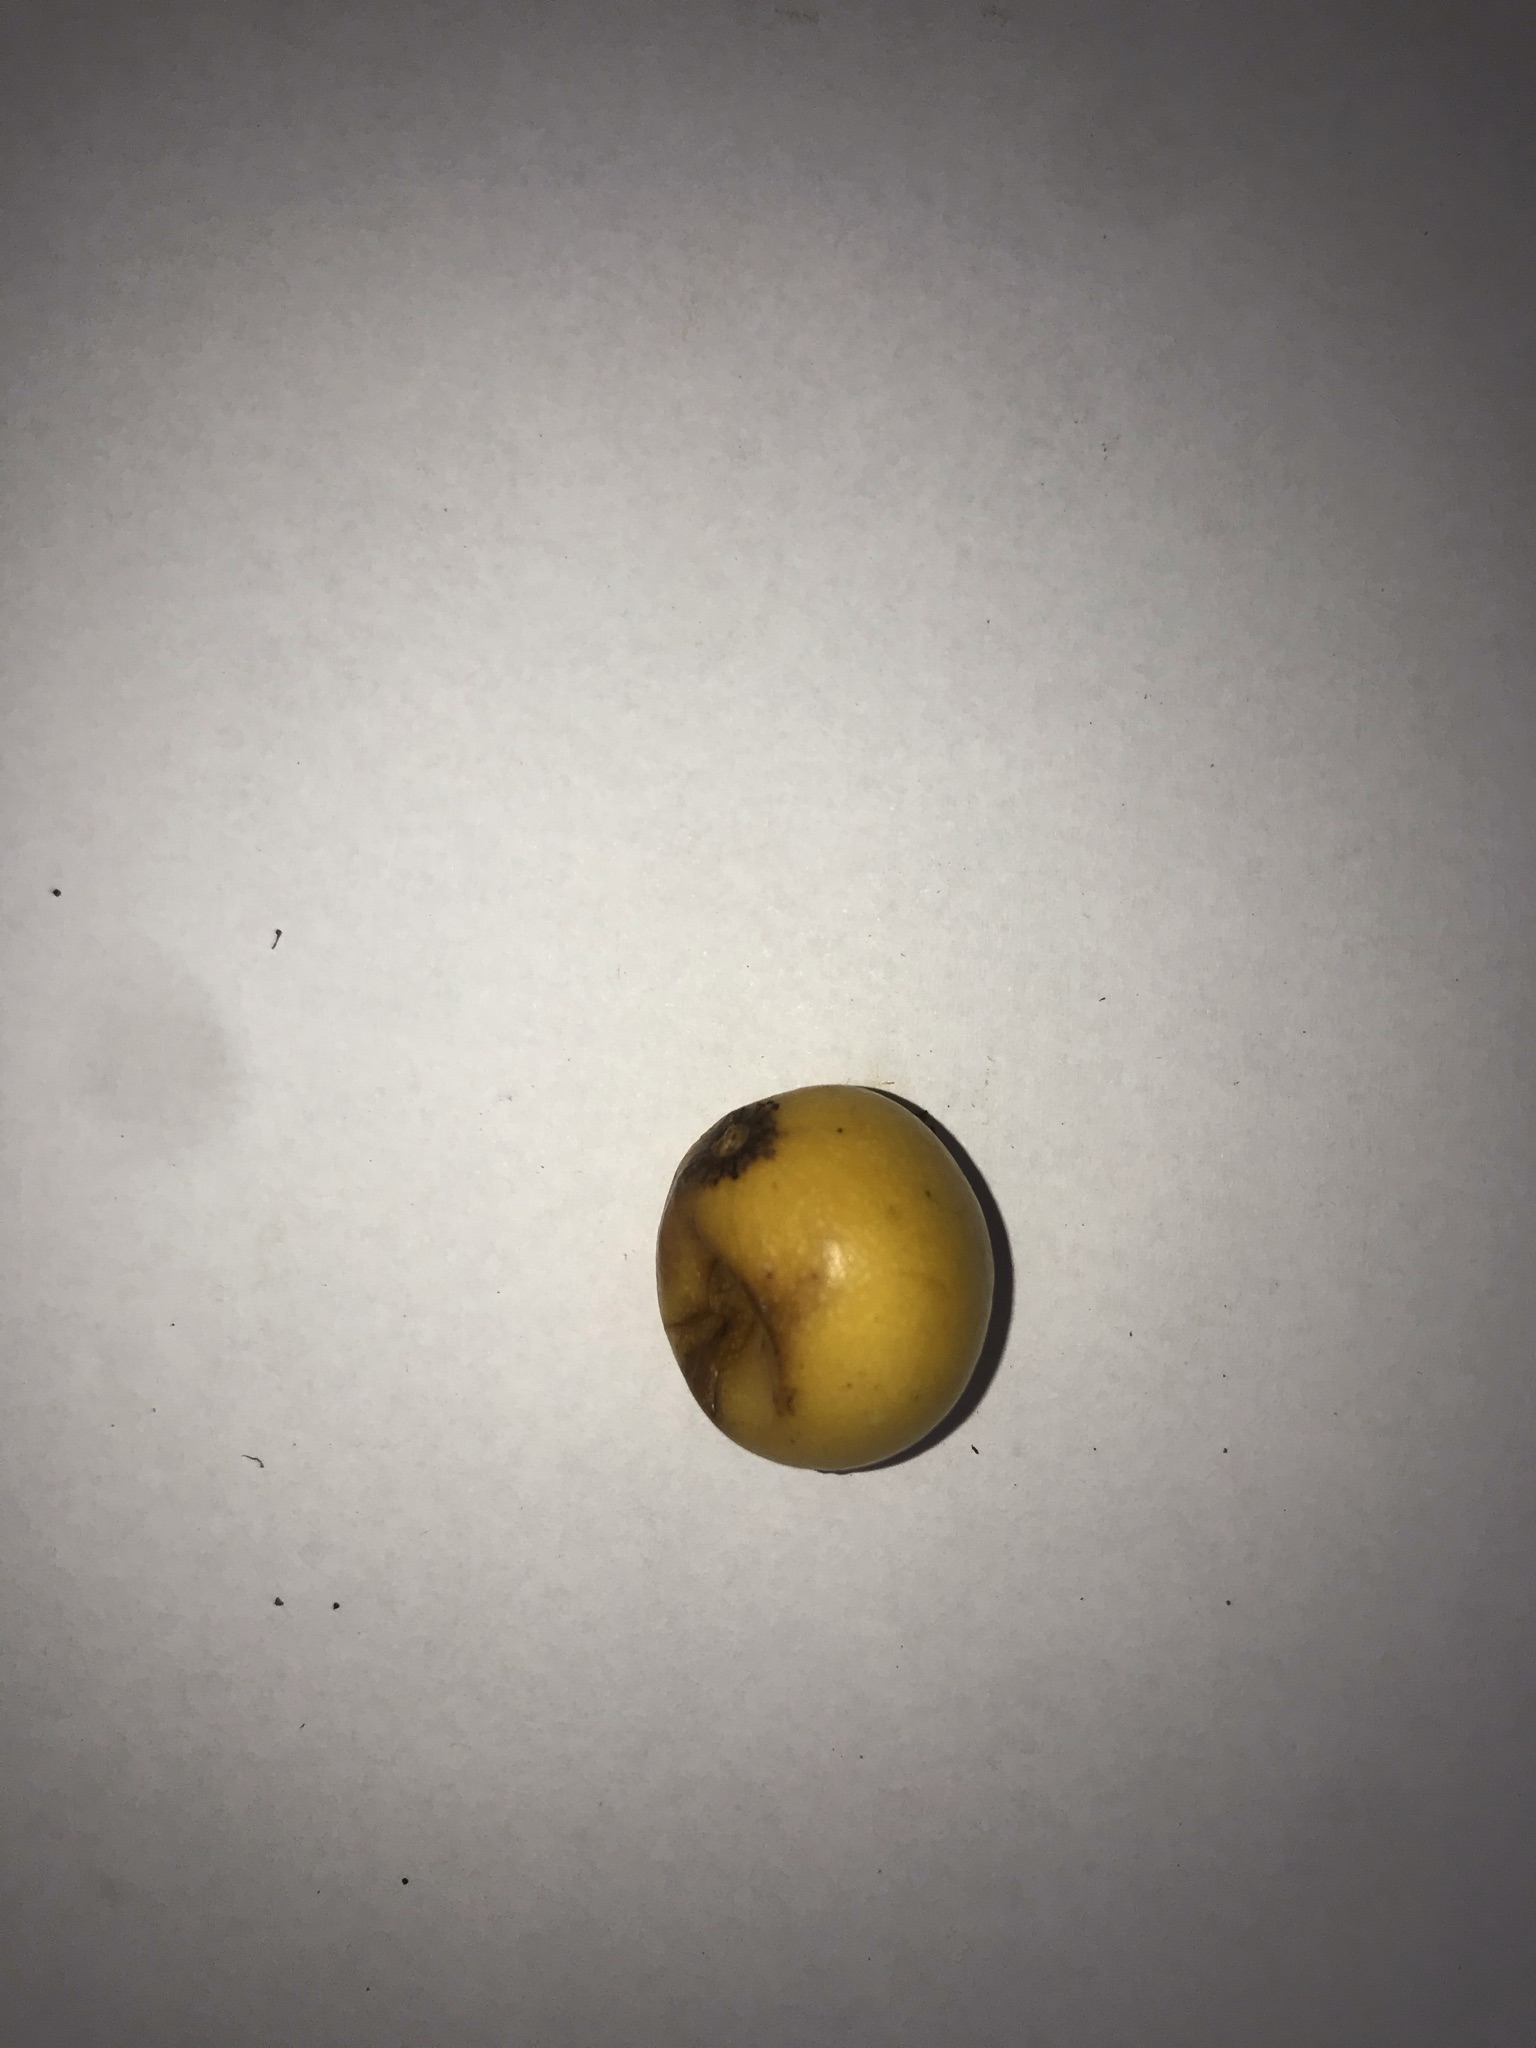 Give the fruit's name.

abiu
